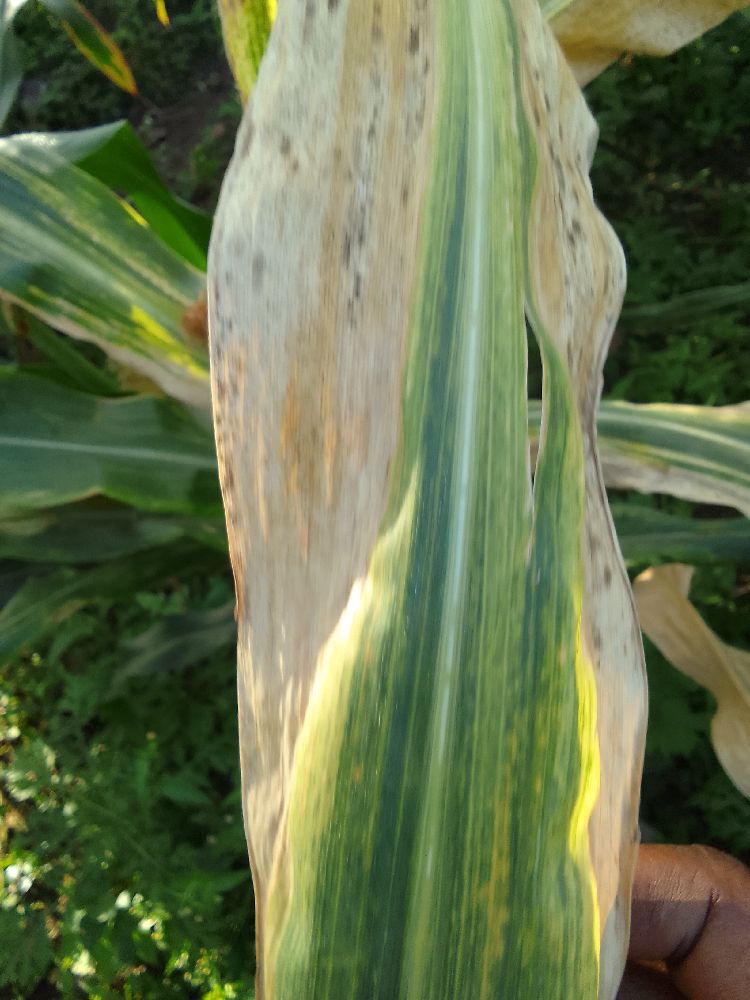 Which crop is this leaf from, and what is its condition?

maize, maize lethal necrosis
